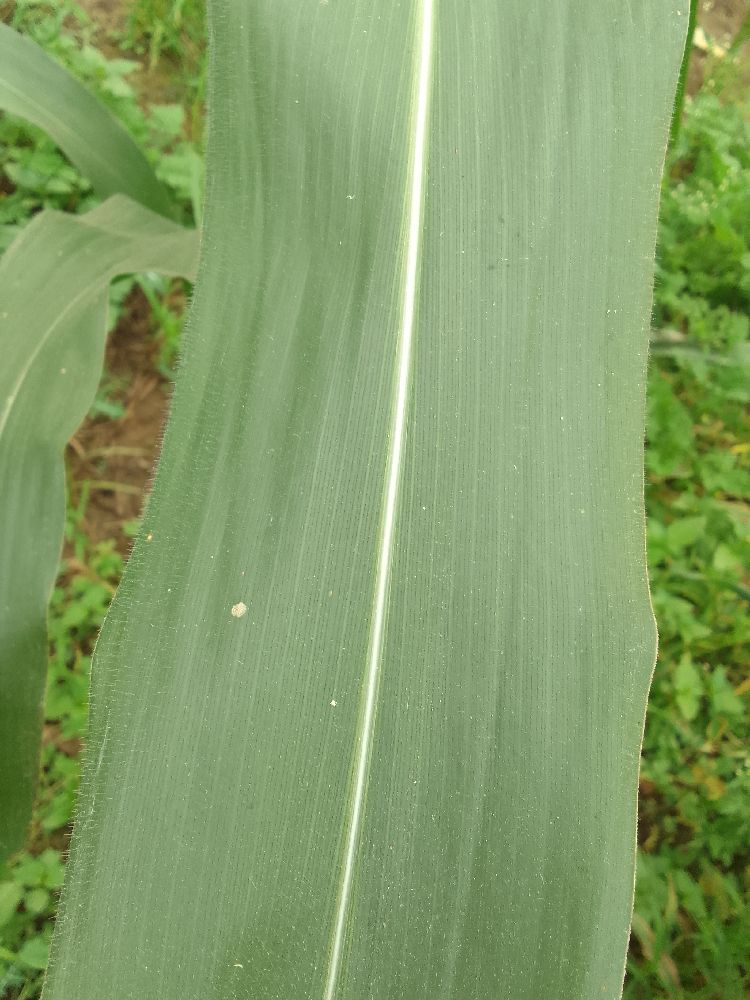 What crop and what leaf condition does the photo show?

maize, healthy
